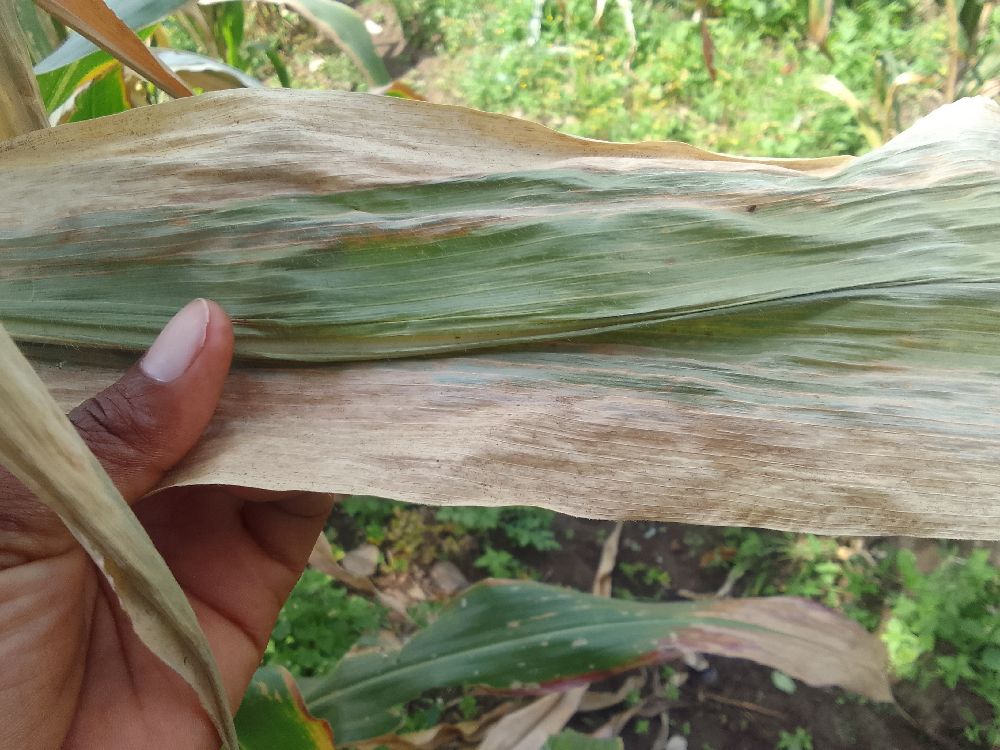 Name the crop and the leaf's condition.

maize, maize lethal necrosis
